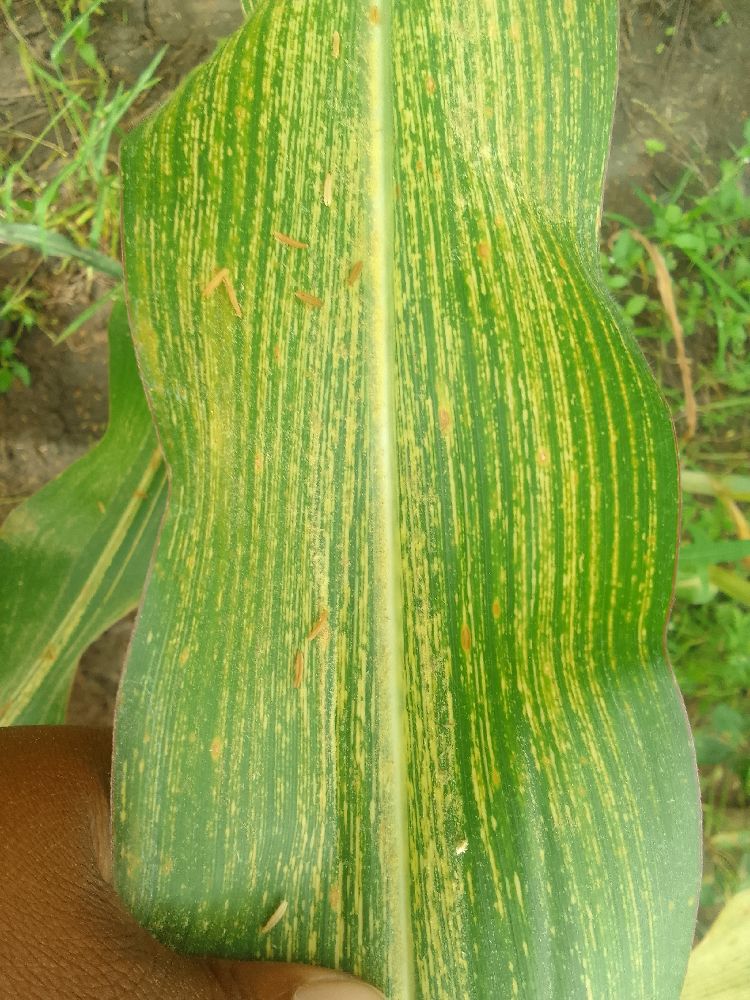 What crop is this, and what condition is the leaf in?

maize, maize streak virus
